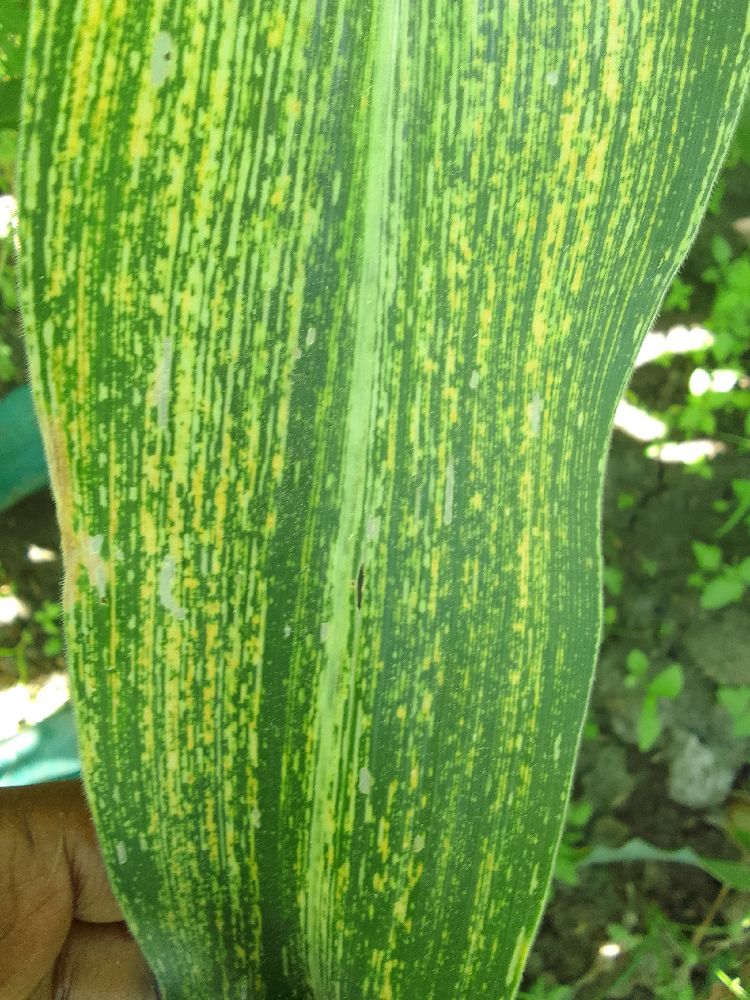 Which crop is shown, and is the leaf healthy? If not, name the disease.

maize, maize streak virus
